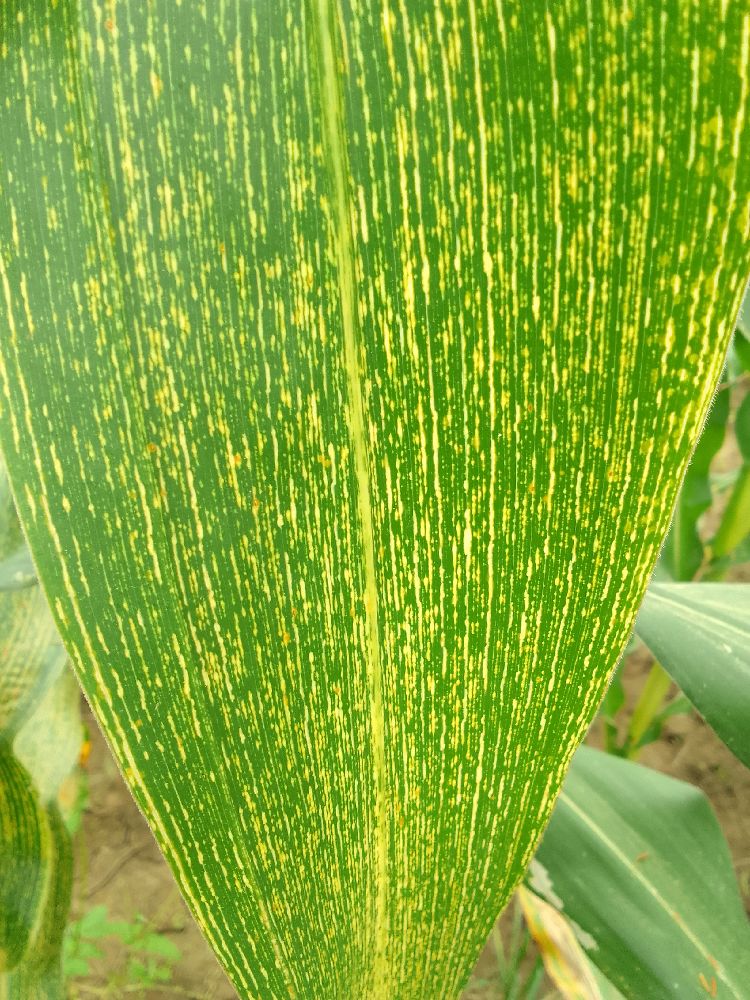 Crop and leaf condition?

maize, maize streak virus
